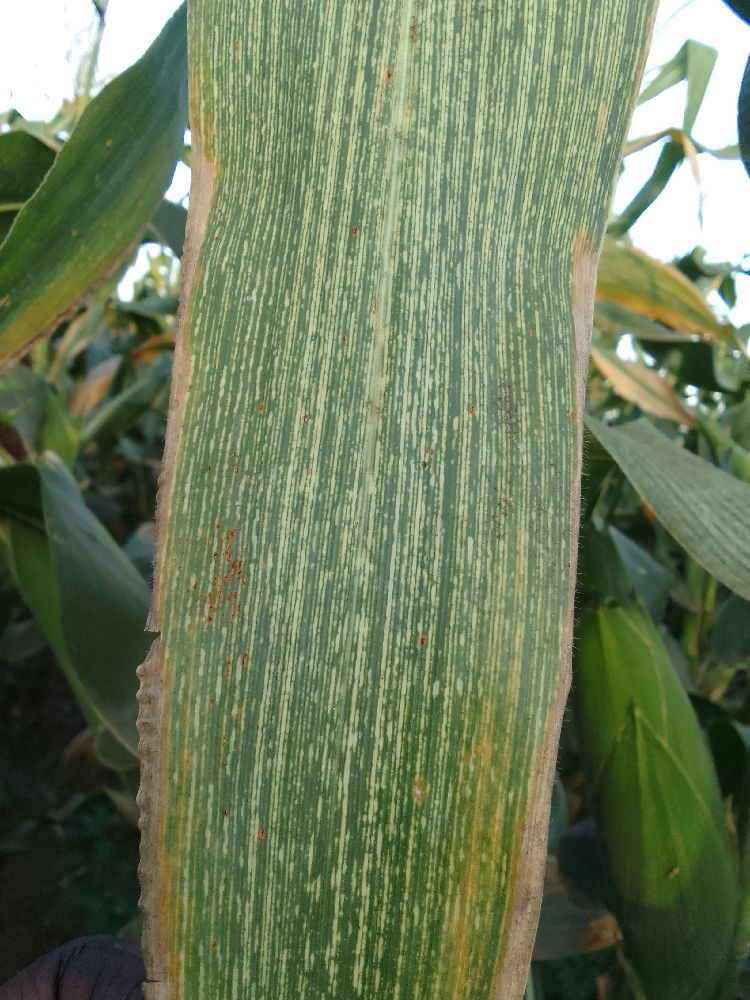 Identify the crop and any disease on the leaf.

maize, maize streak virus
